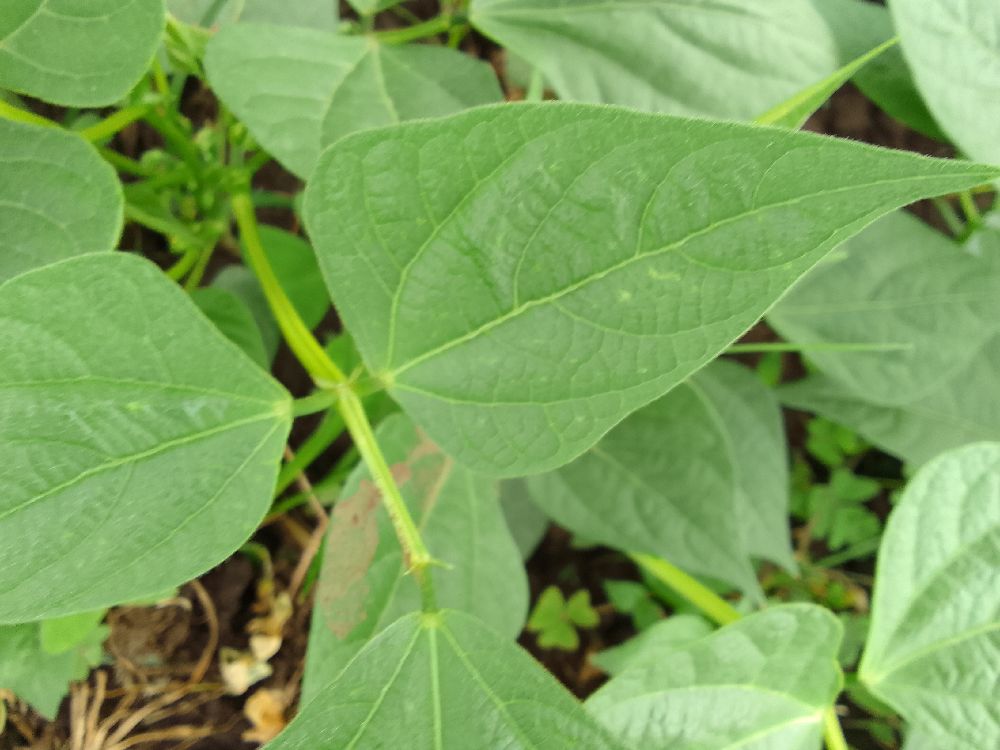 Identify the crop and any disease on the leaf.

common bean, healthy
